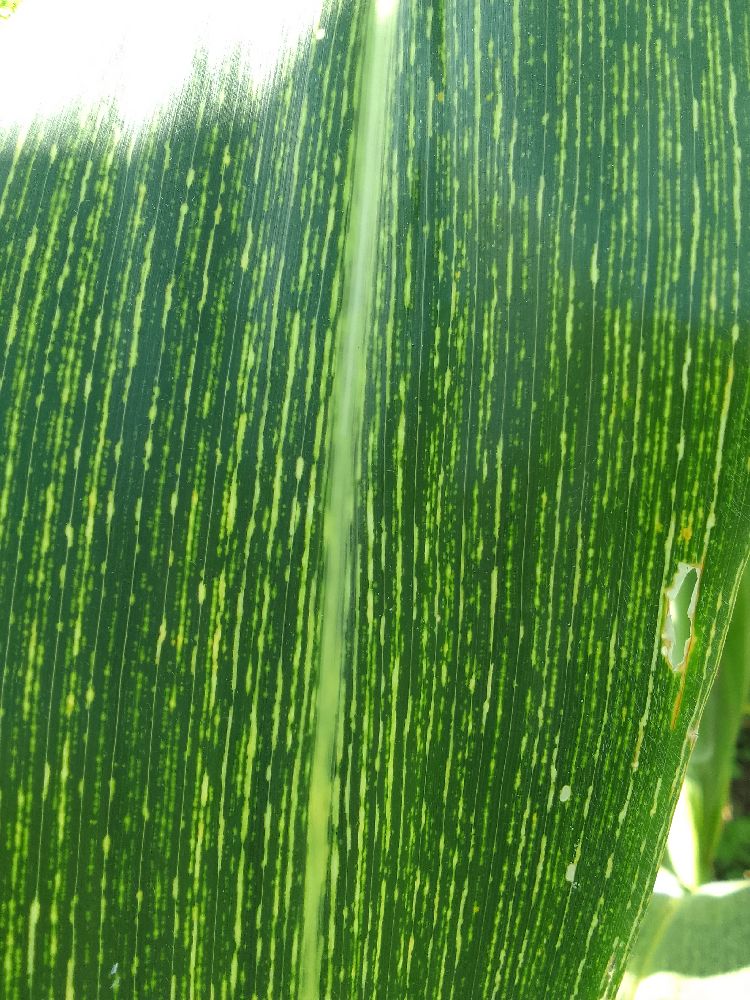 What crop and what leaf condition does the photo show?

maize, maize streak virus
